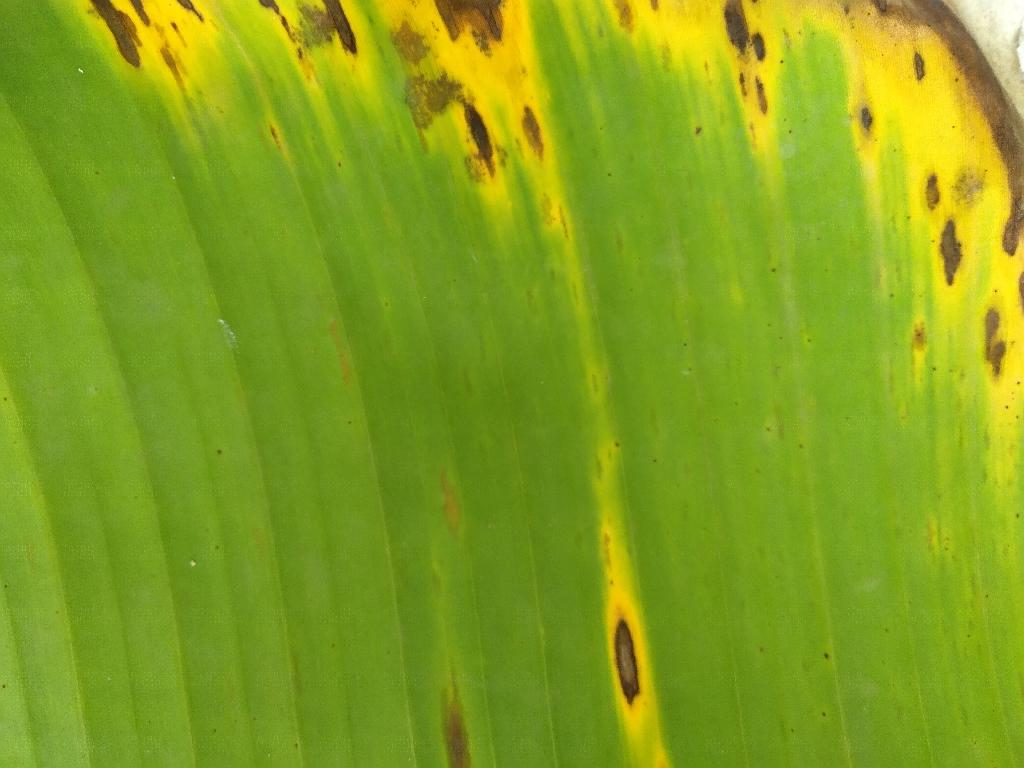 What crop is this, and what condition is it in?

banana, black sigatoka
